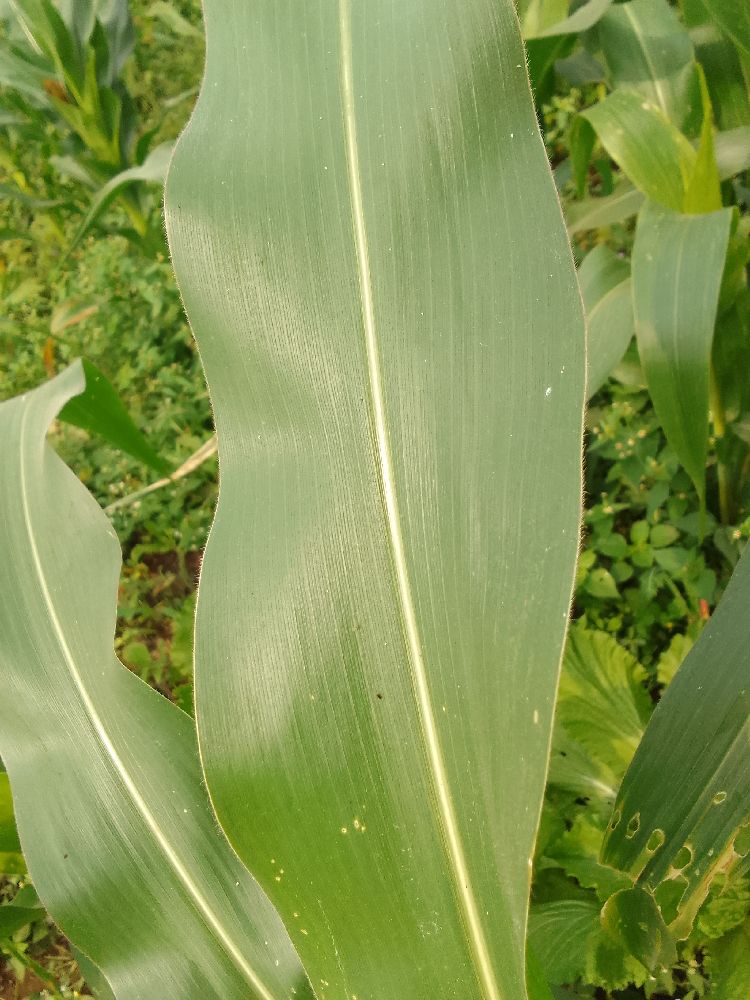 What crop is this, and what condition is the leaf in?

maize, healthy
